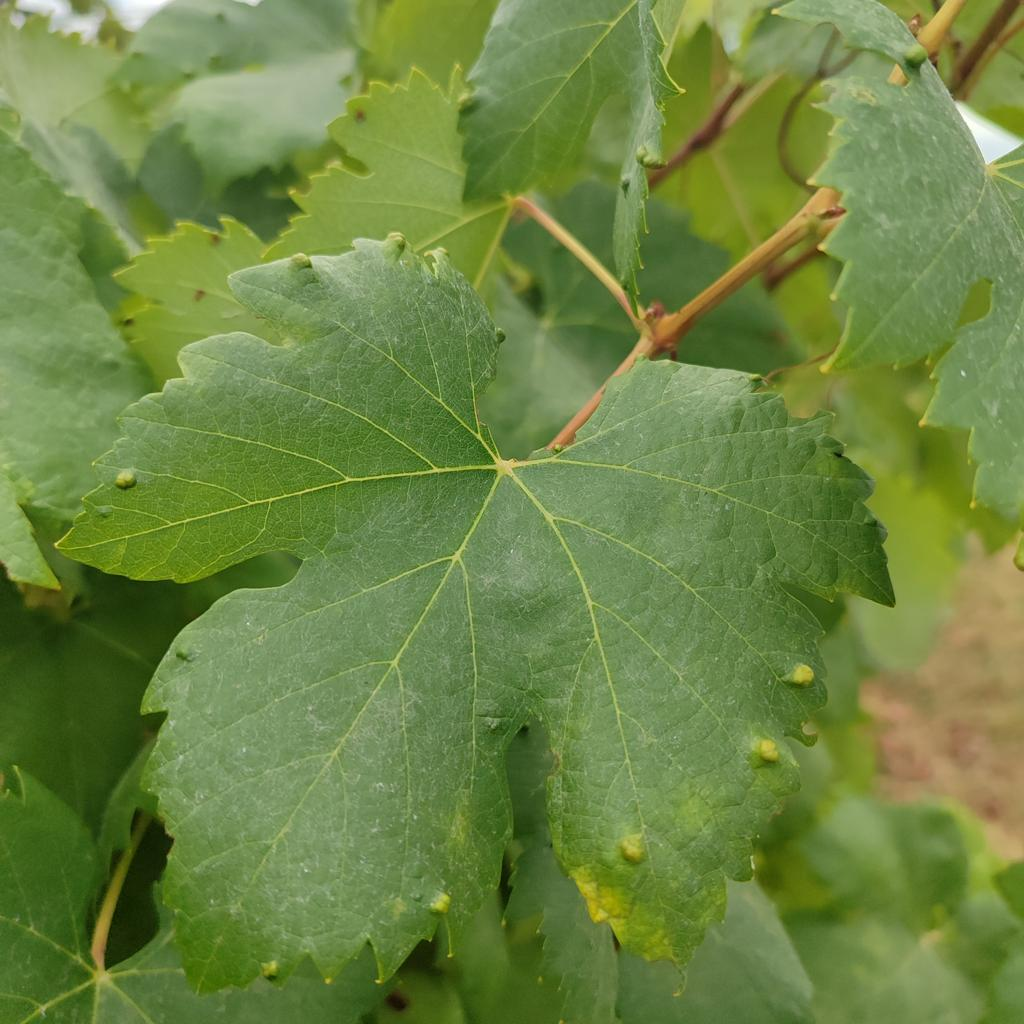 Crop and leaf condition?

grapevine, erineum mite
